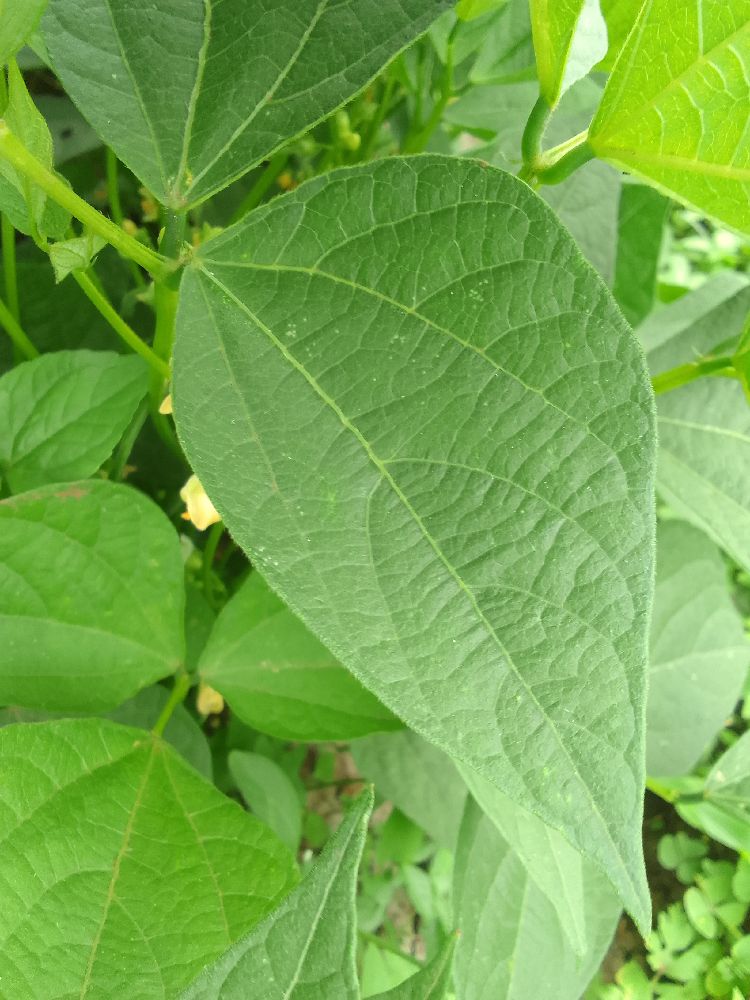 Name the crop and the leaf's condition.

common bean, healthy
